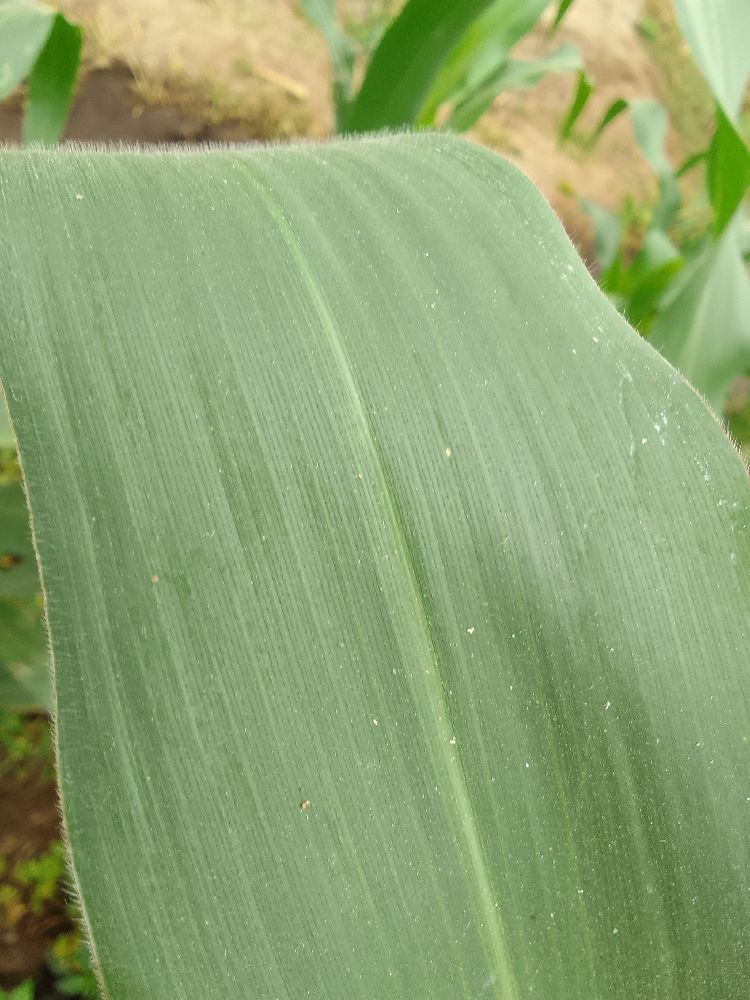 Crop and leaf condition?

maize, healthy
